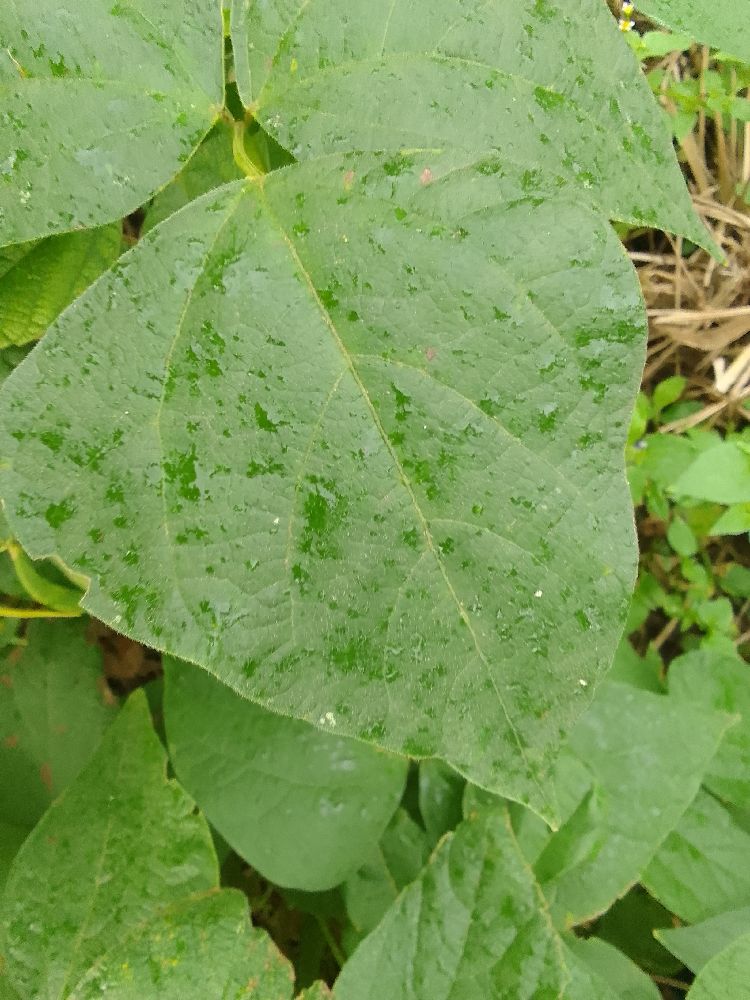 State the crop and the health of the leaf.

common bean, healthy
